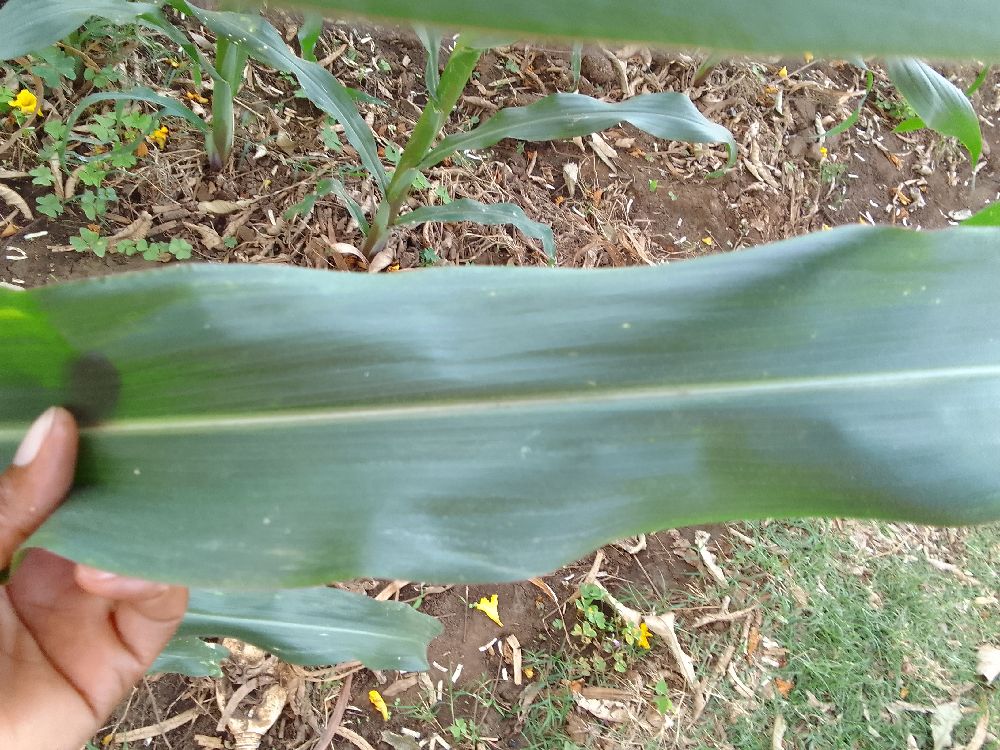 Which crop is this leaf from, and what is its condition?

maize, healthy
